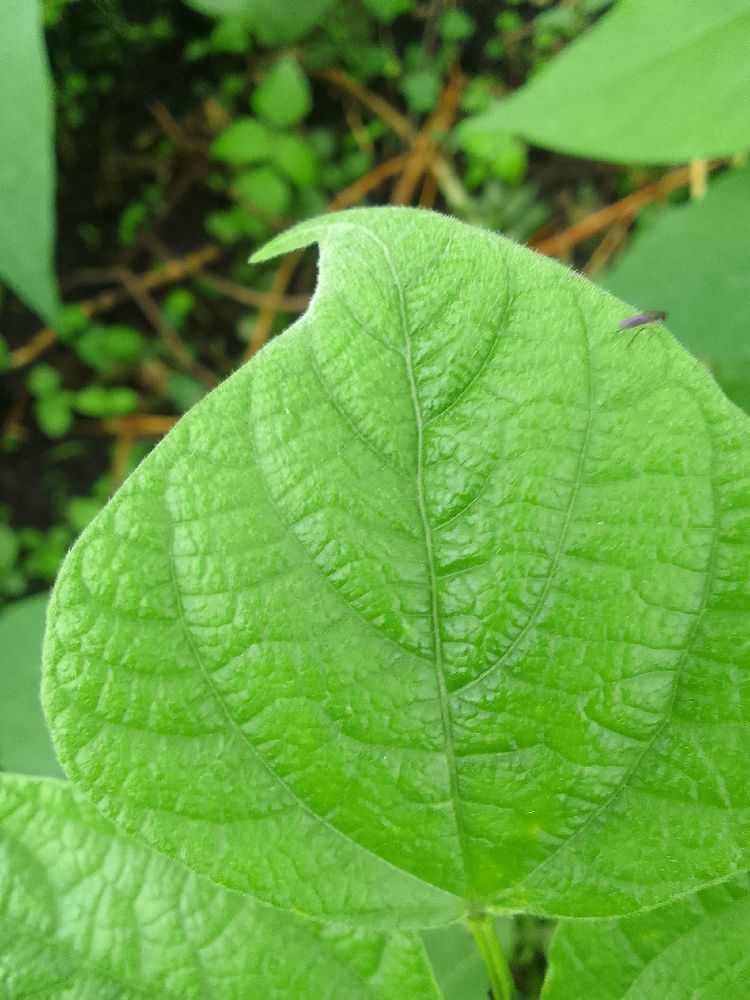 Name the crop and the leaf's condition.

common bean, healthy
